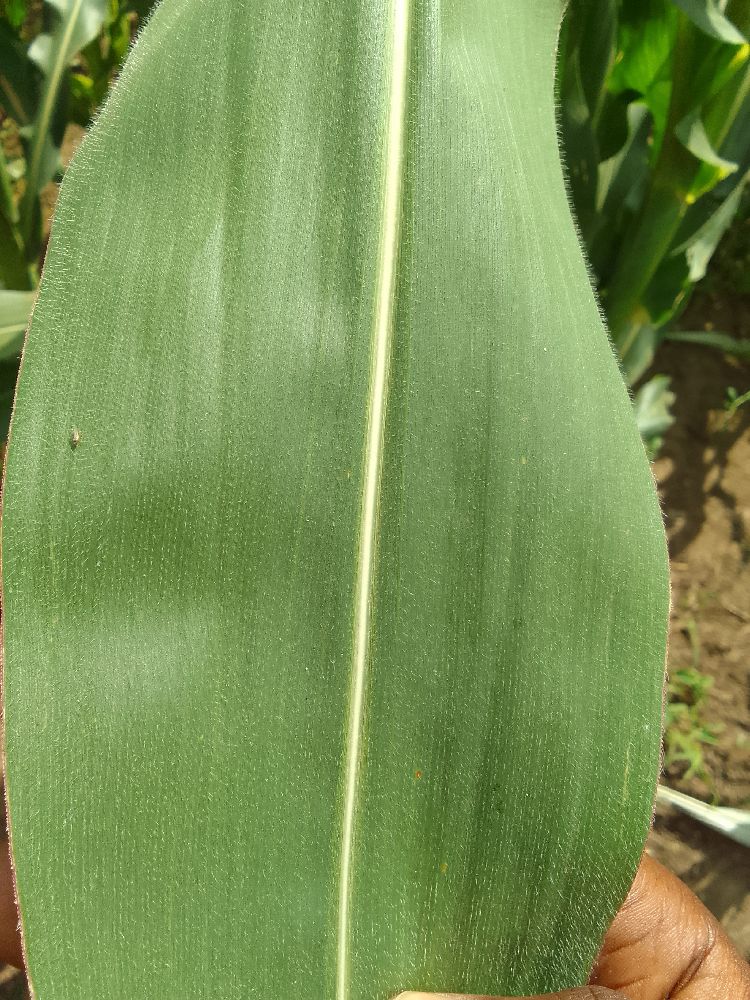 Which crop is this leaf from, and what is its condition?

maize, healthy
